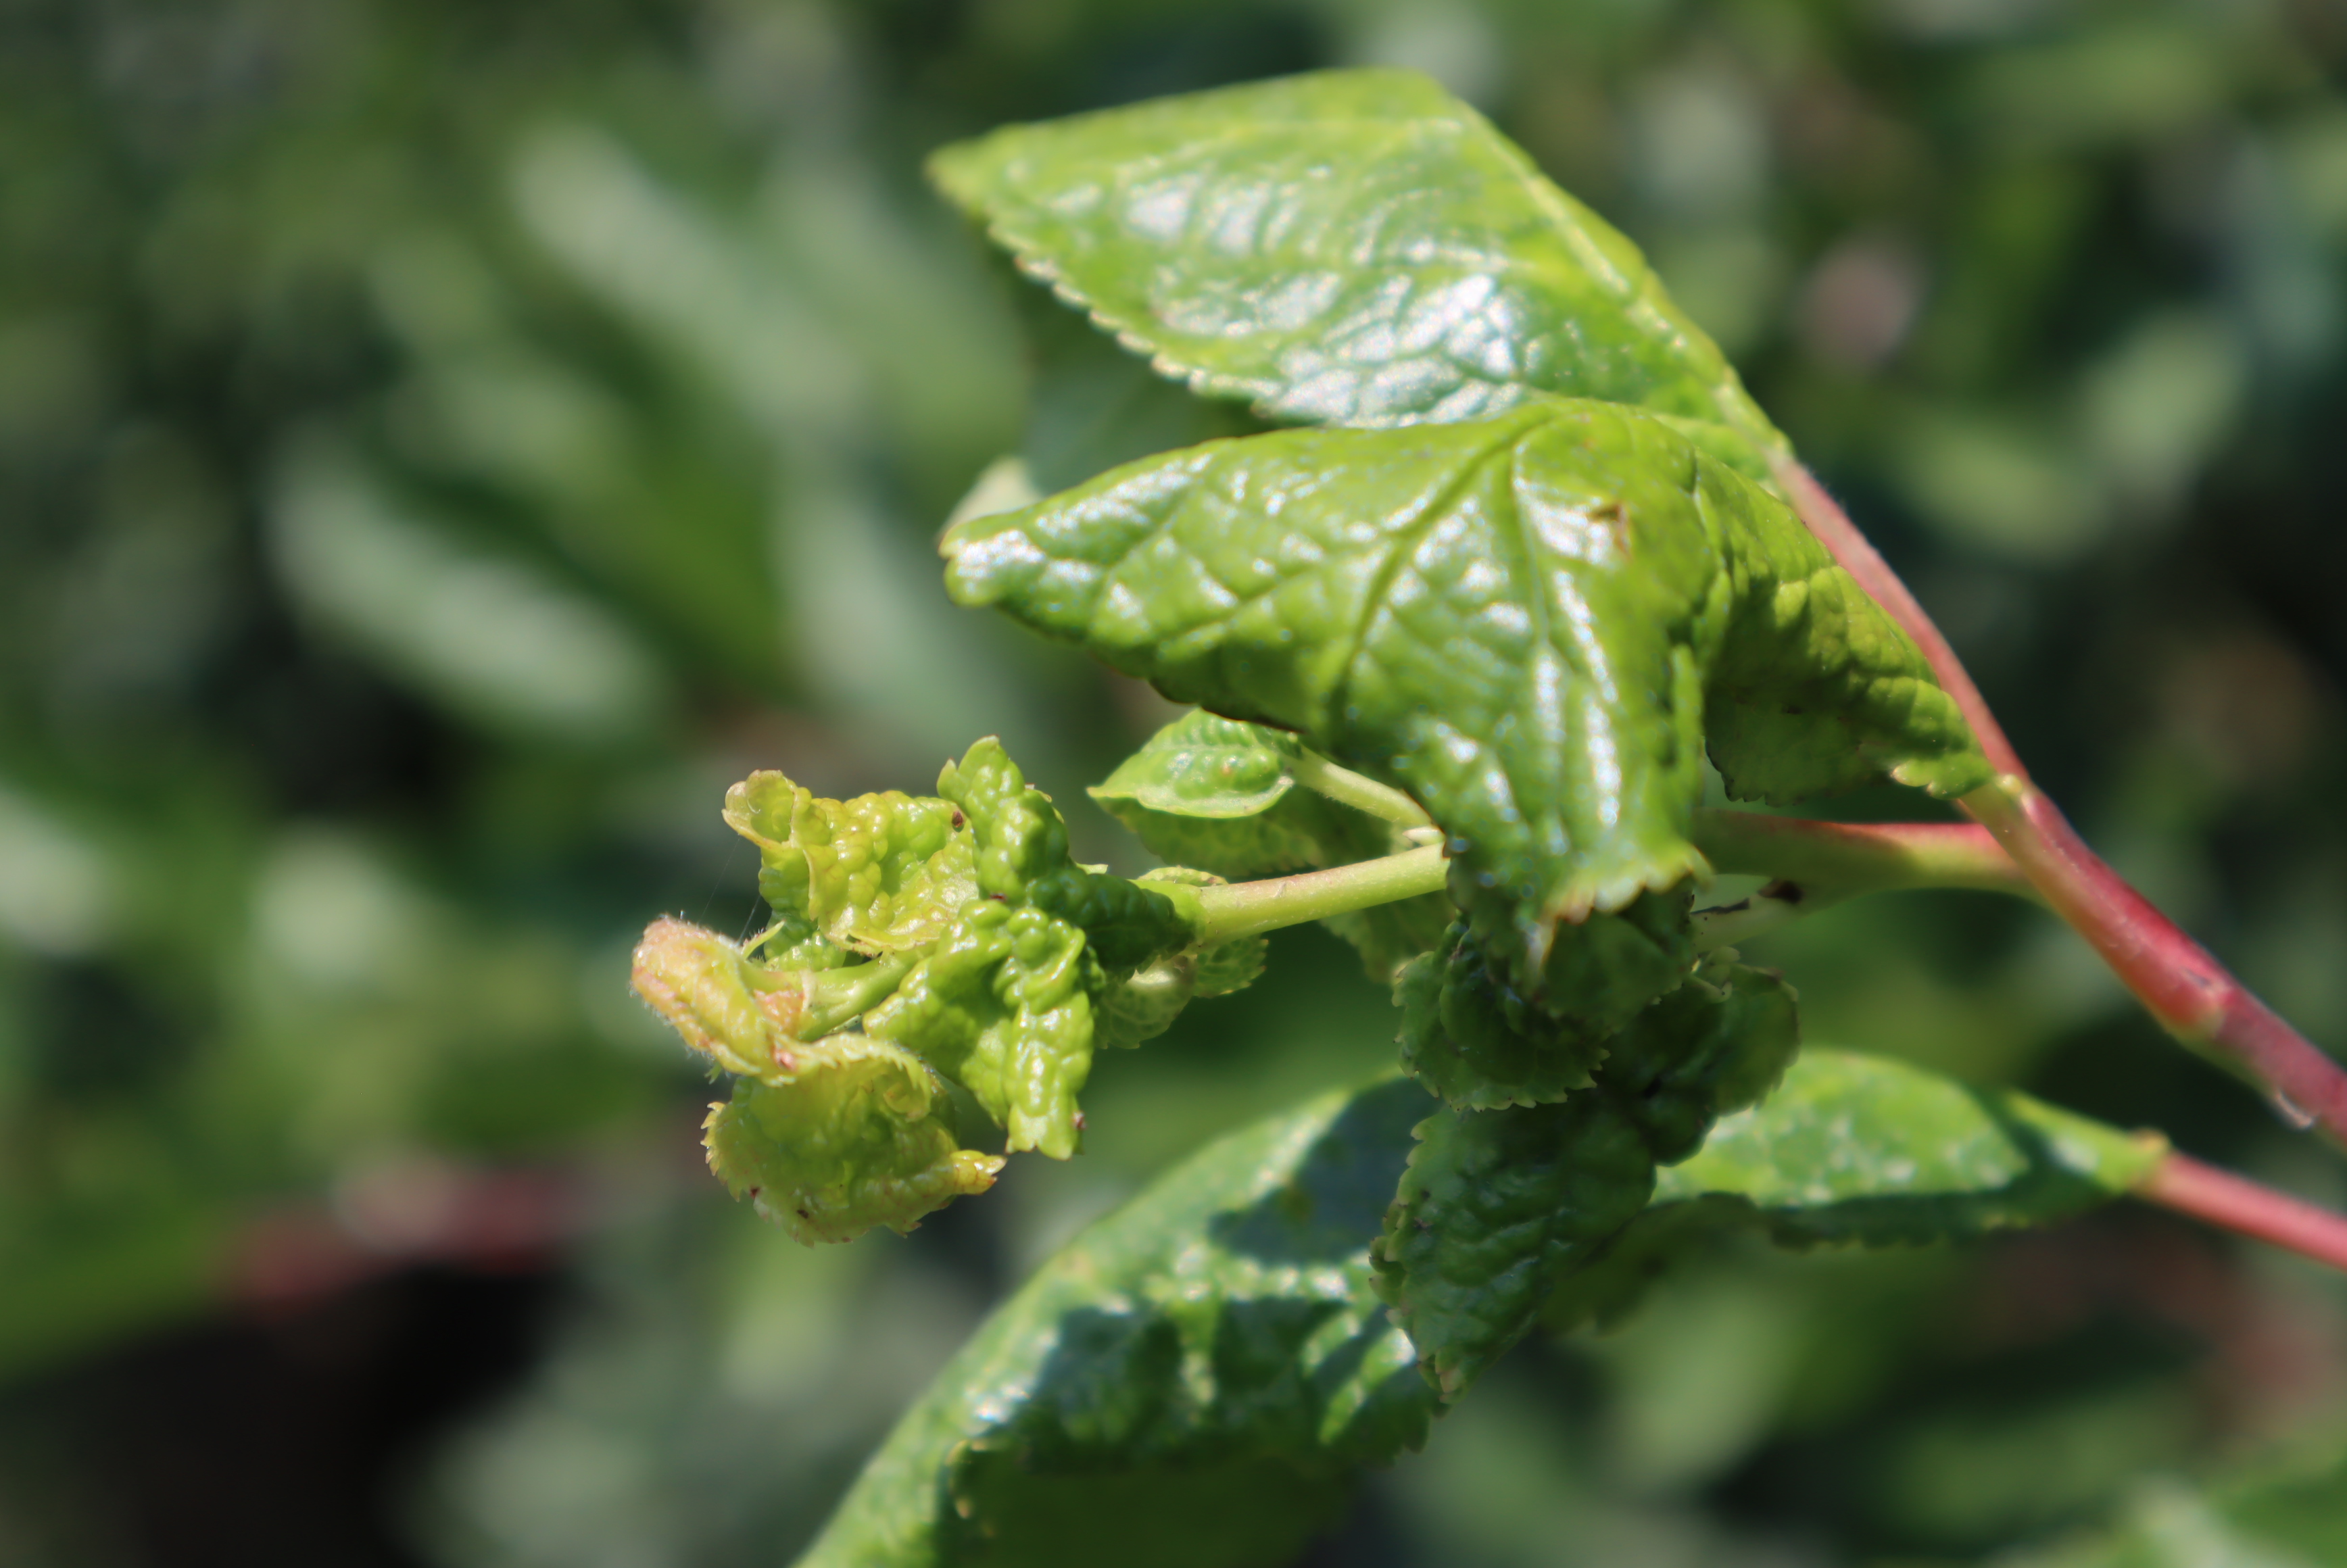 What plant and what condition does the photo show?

plum, aphids
